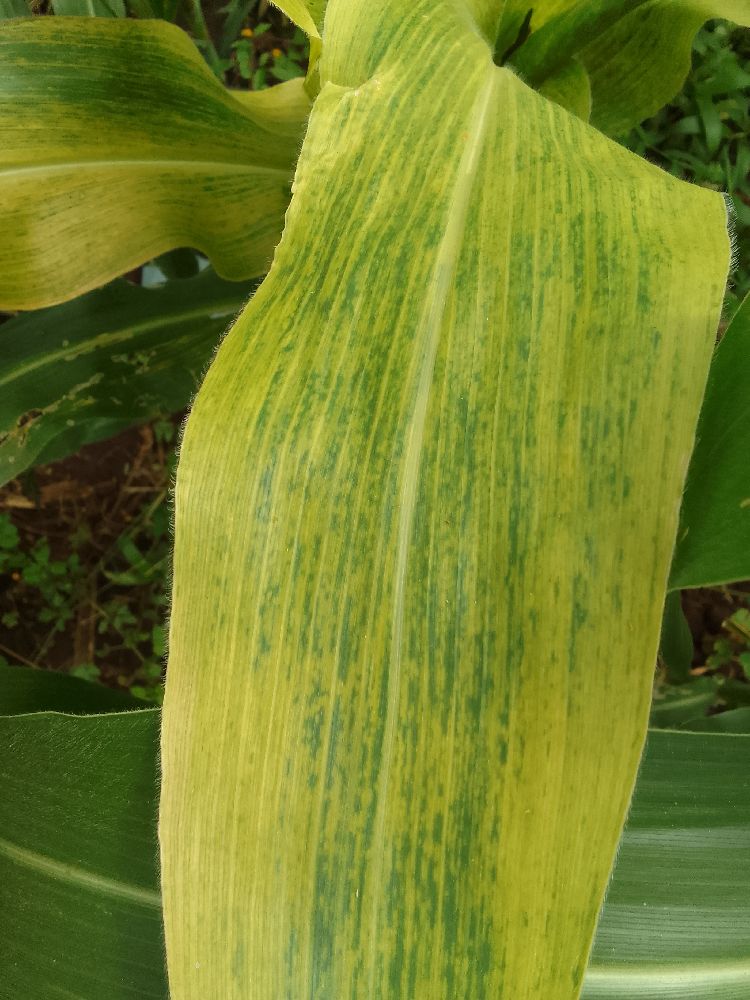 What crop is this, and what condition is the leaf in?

maize, maize lethal necrosis
